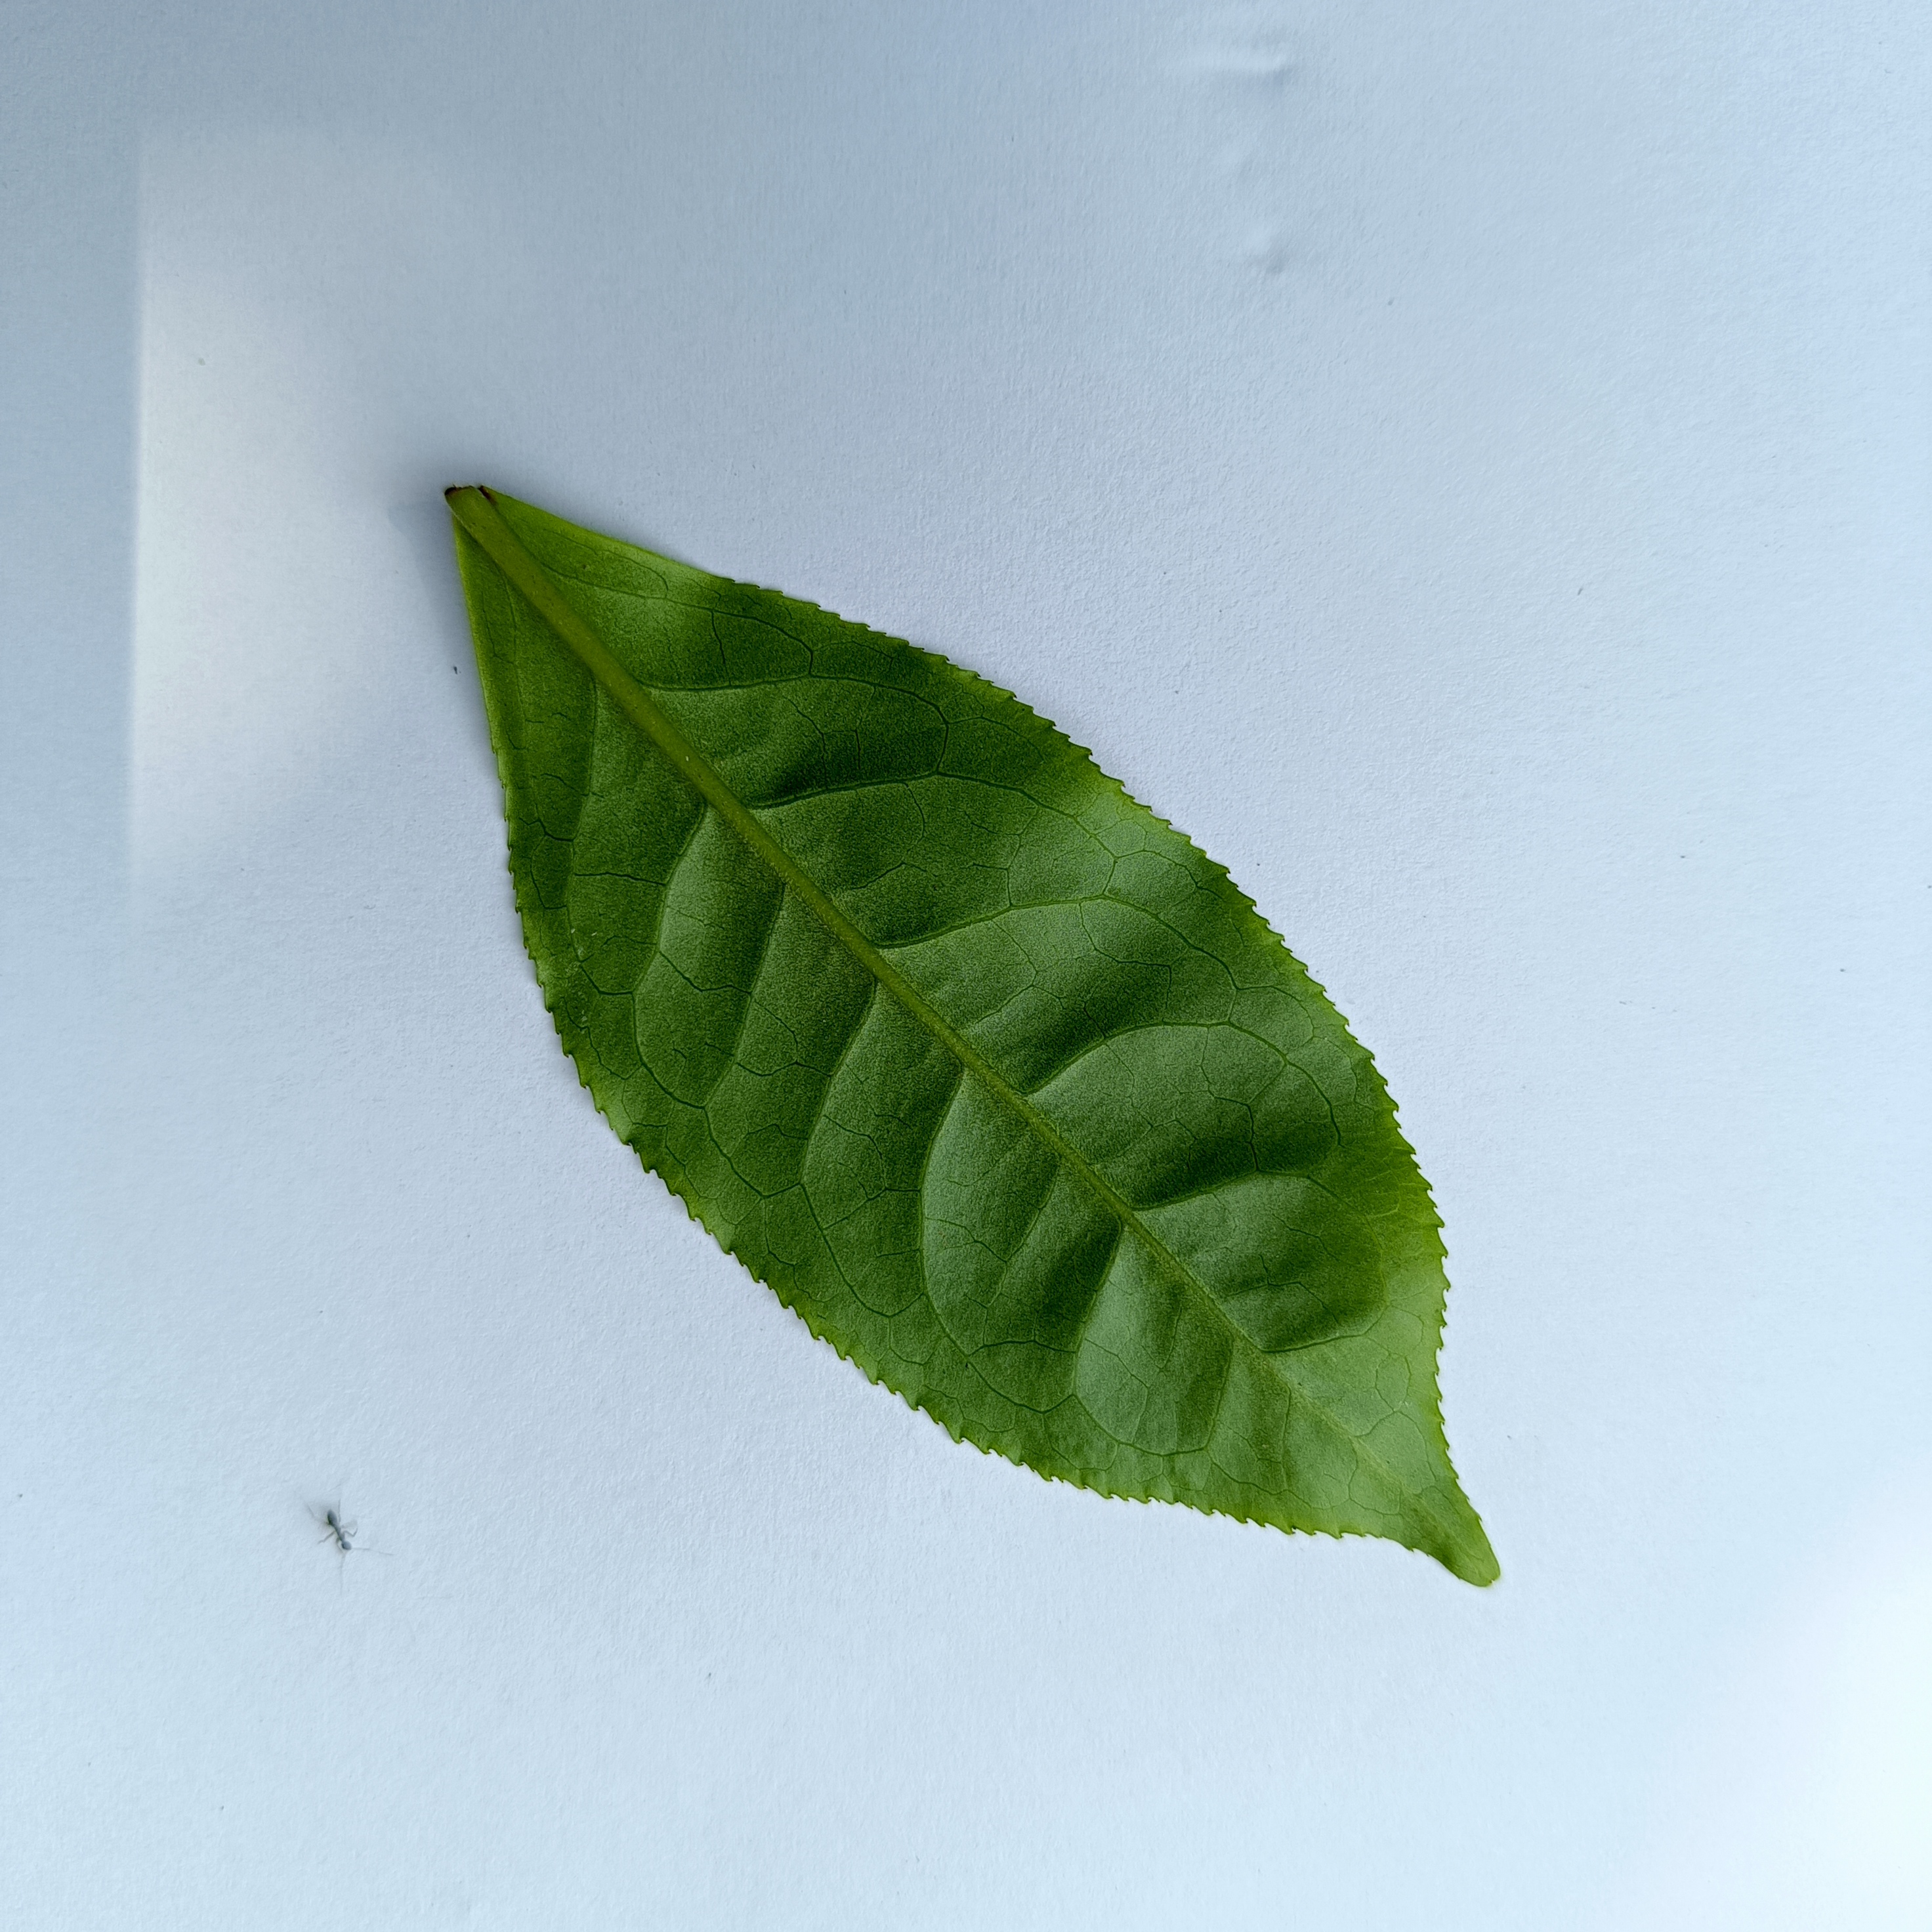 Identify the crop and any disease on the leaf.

tea, healthy
